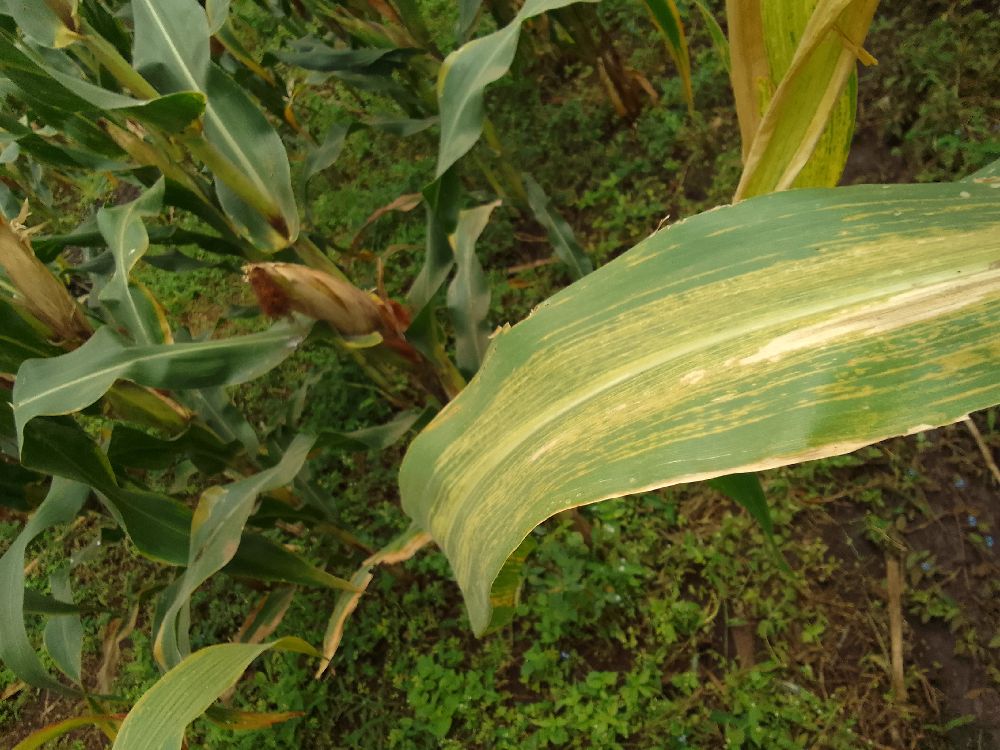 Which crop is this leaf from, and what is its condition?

maize, maize lethal necrosis
